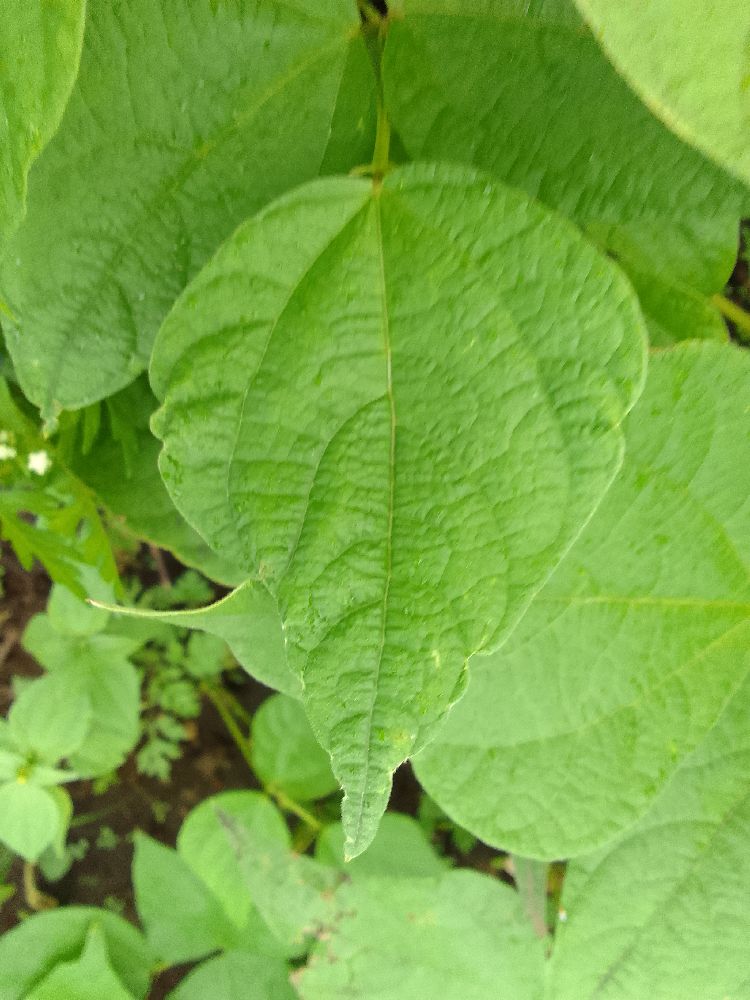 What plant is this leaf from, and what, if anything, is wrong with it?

common bean, healthy
